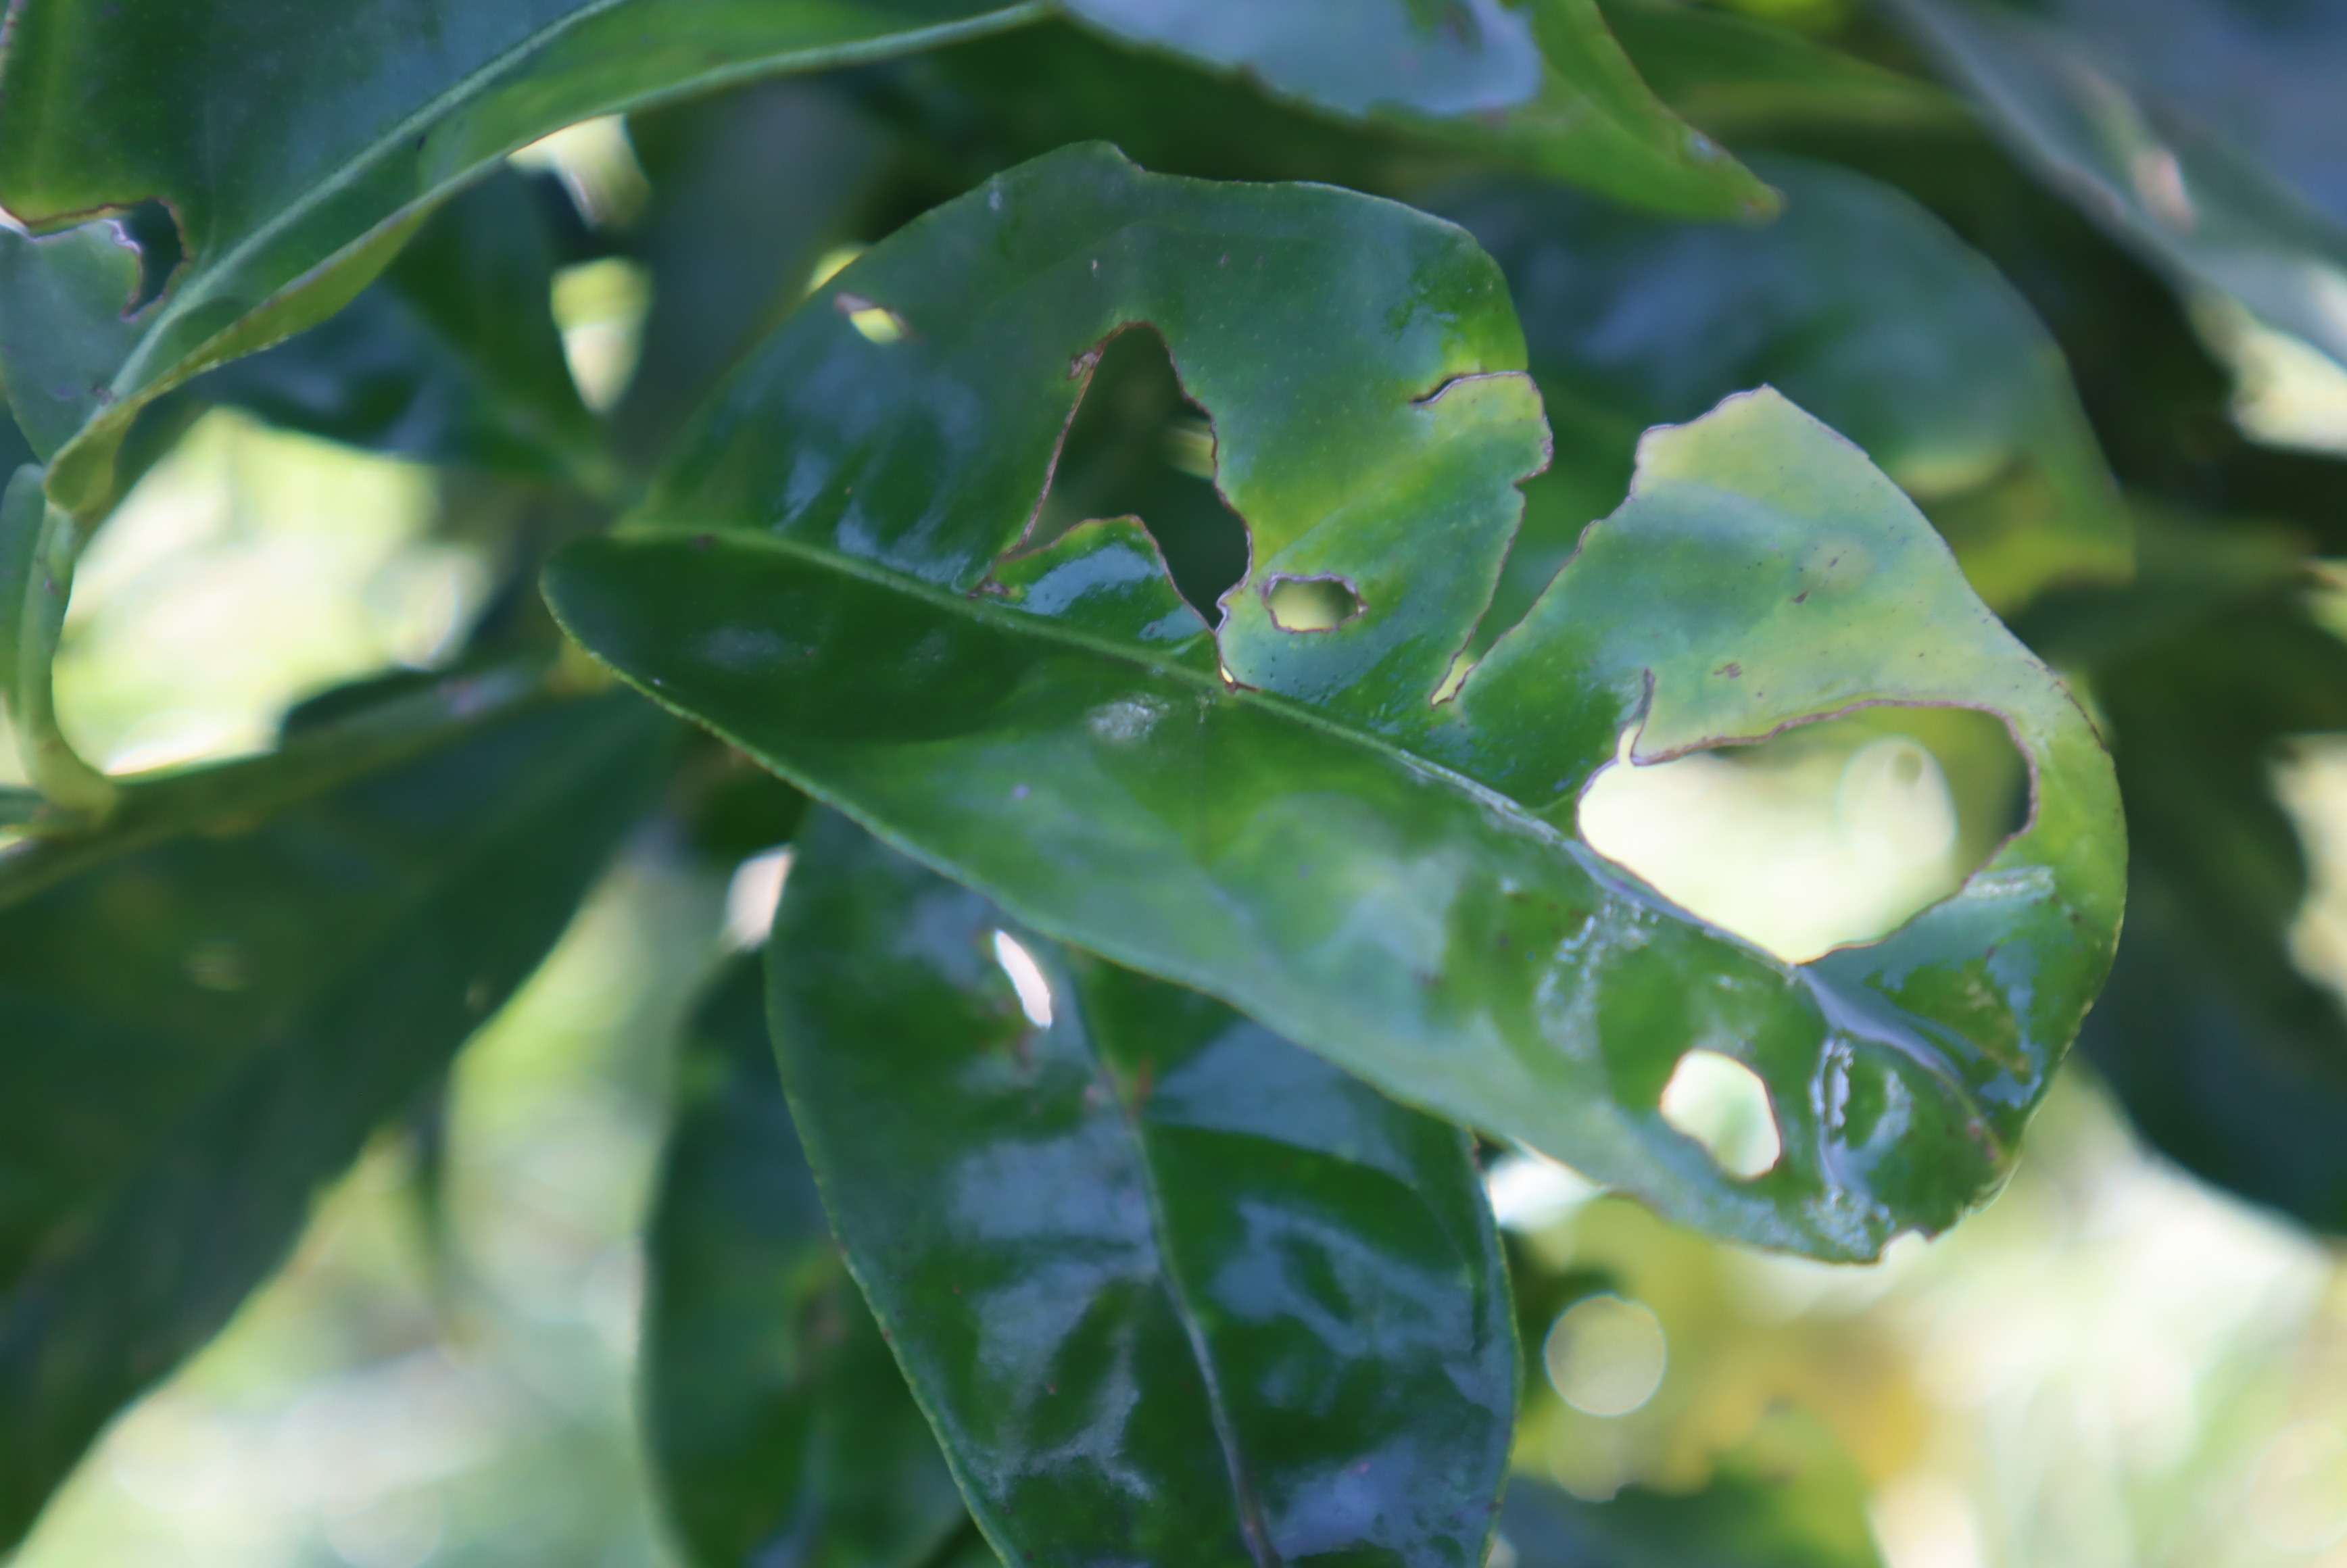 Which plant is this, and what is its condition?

lemon, phytophagous
